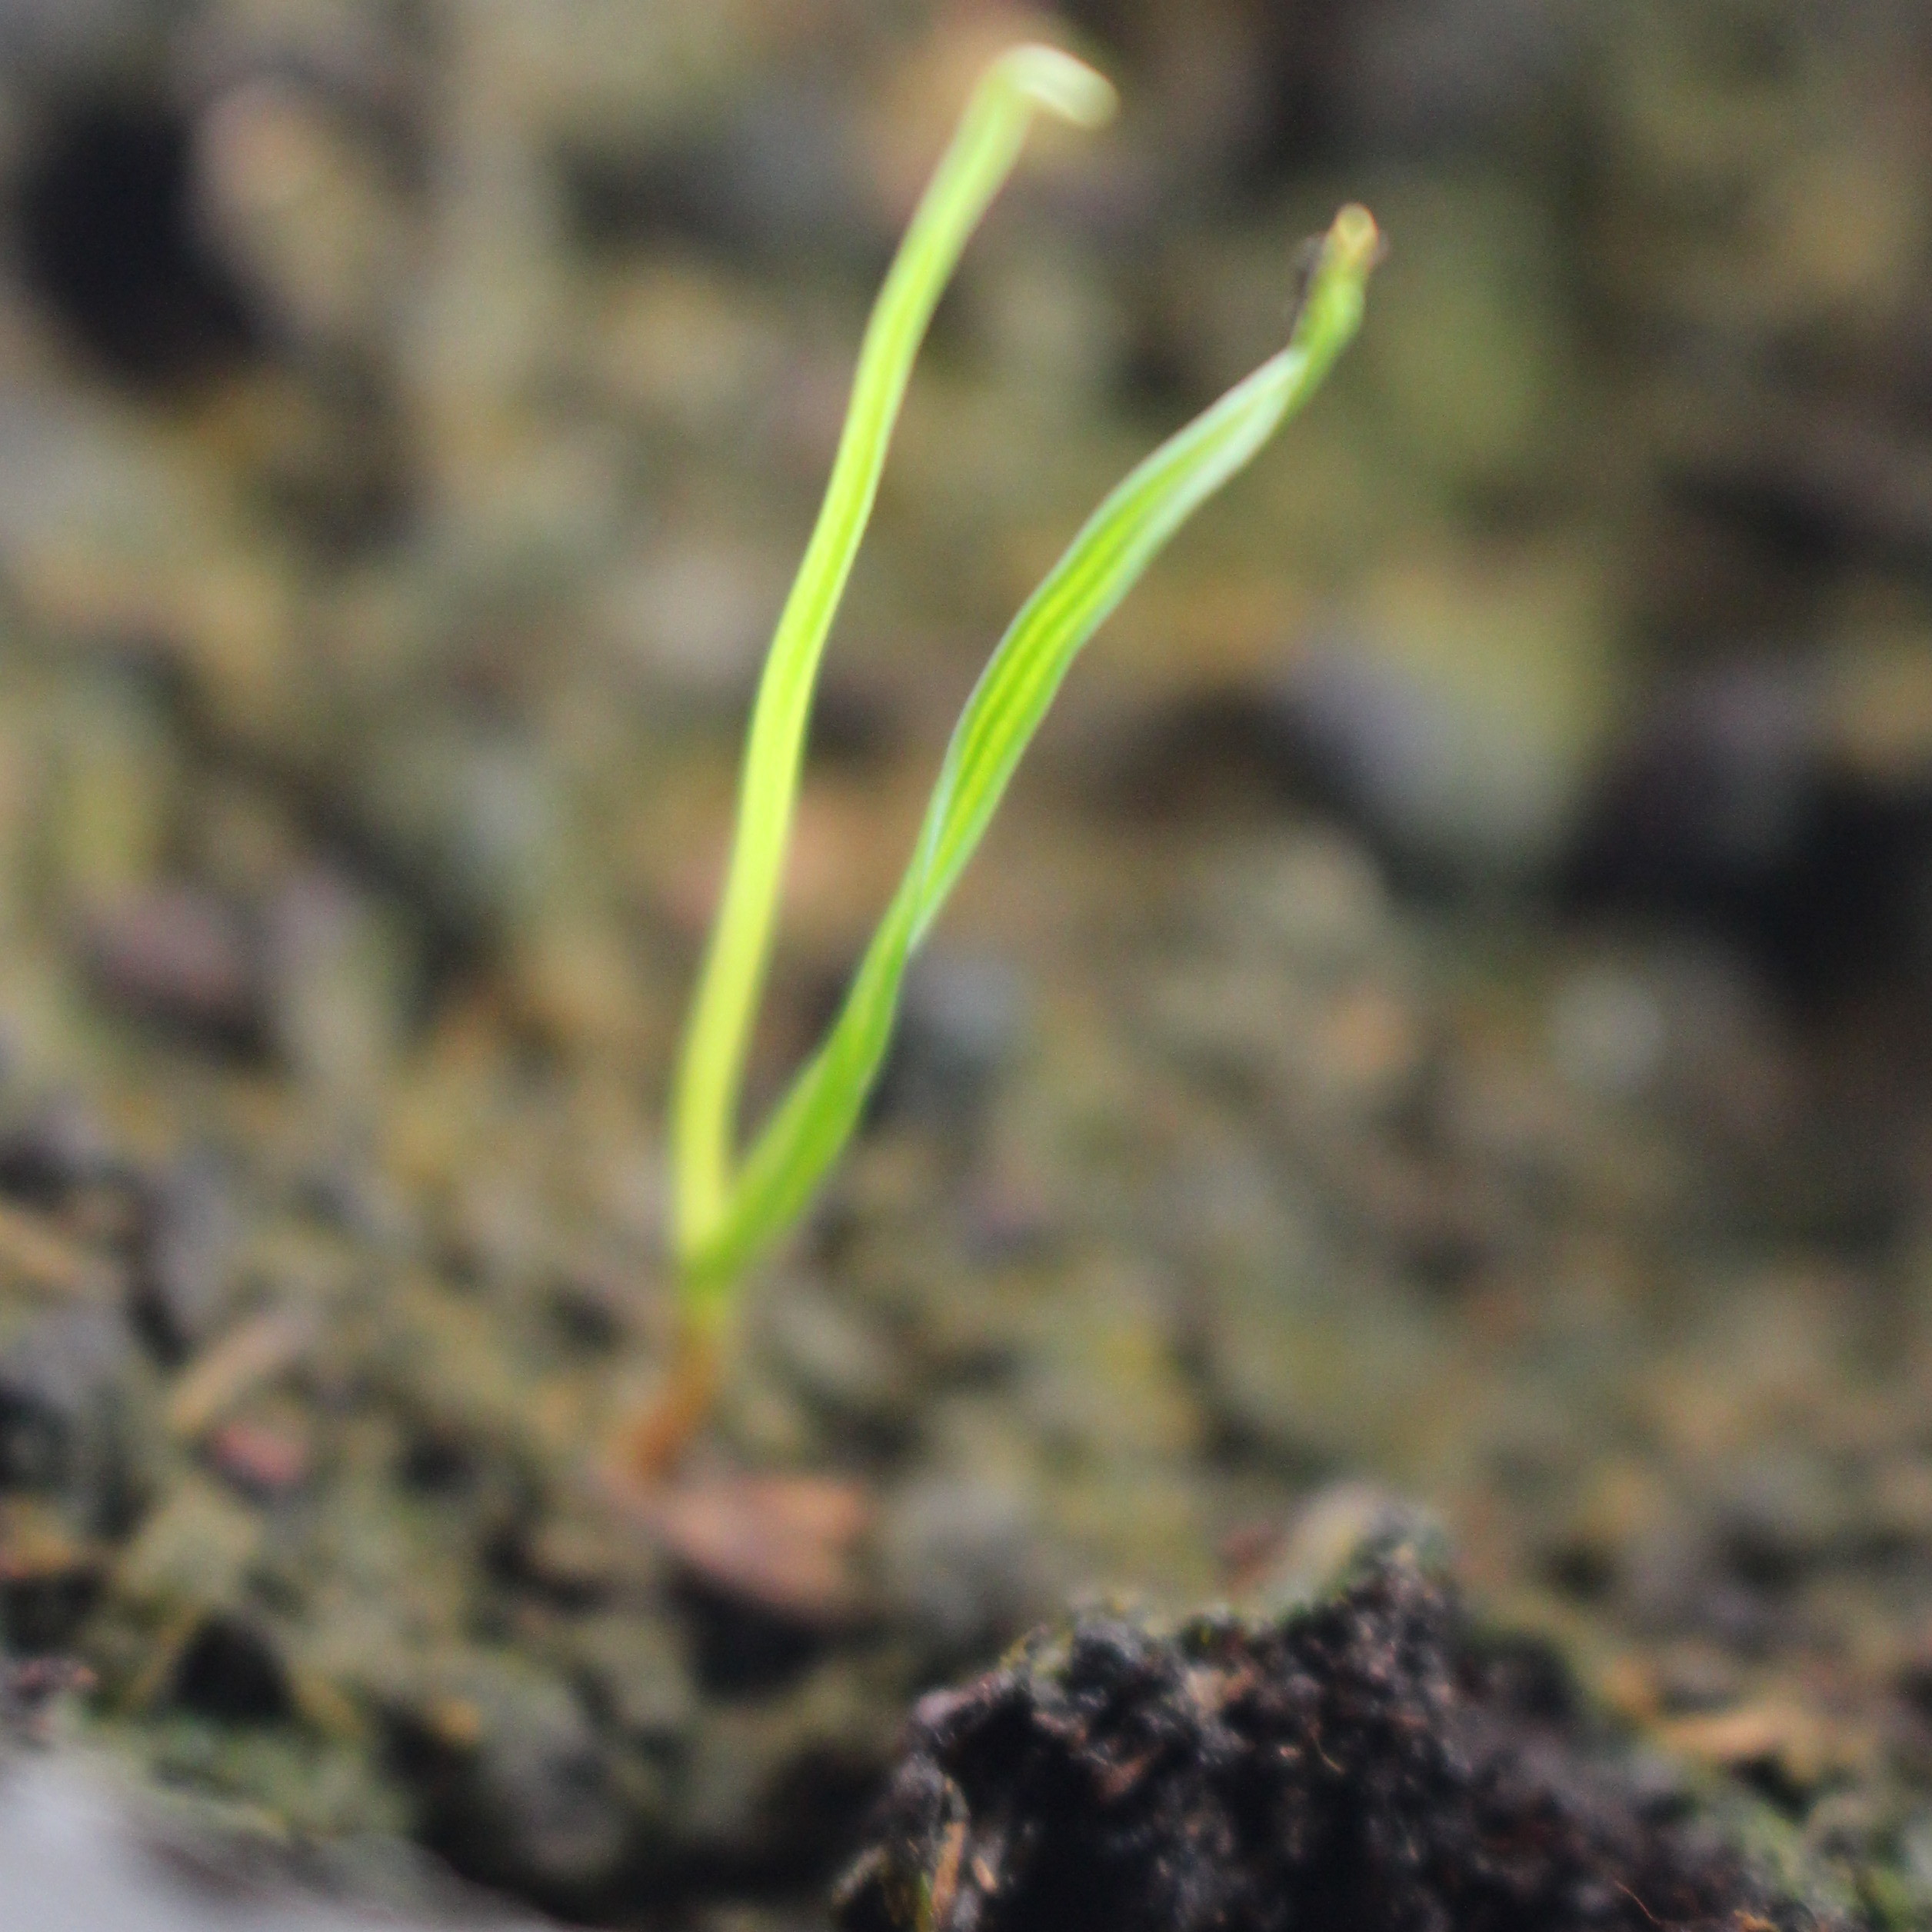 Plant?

Lolium multiflorum
